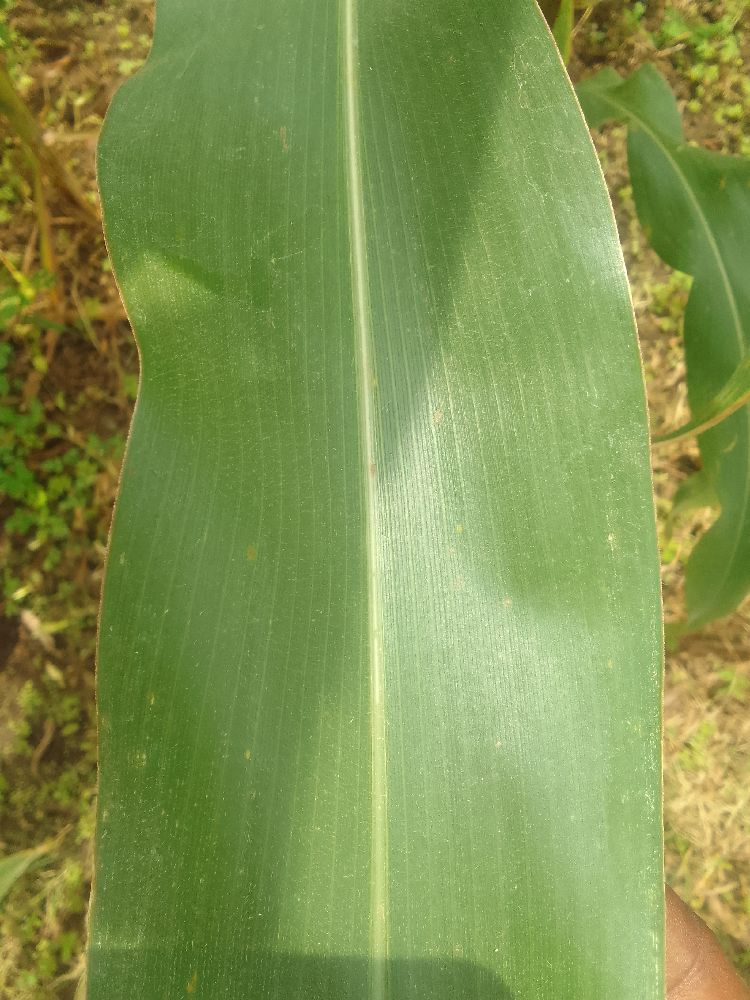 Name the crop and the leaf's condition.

maize, healthy
